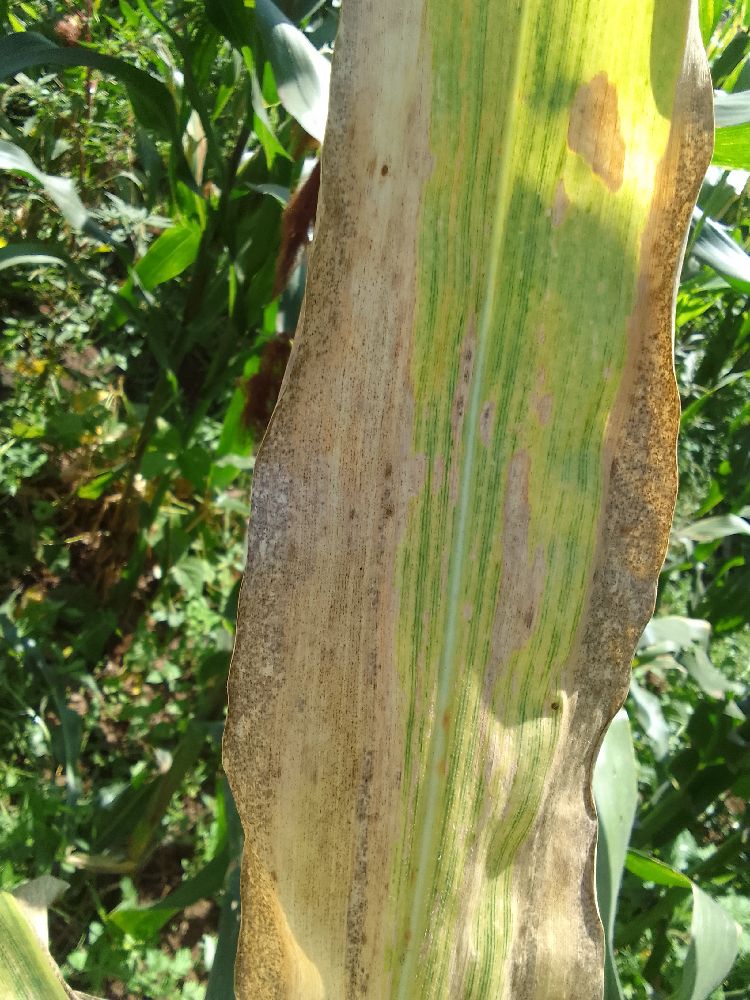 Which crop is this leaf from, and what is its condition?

maize, maize lethal necrosis
